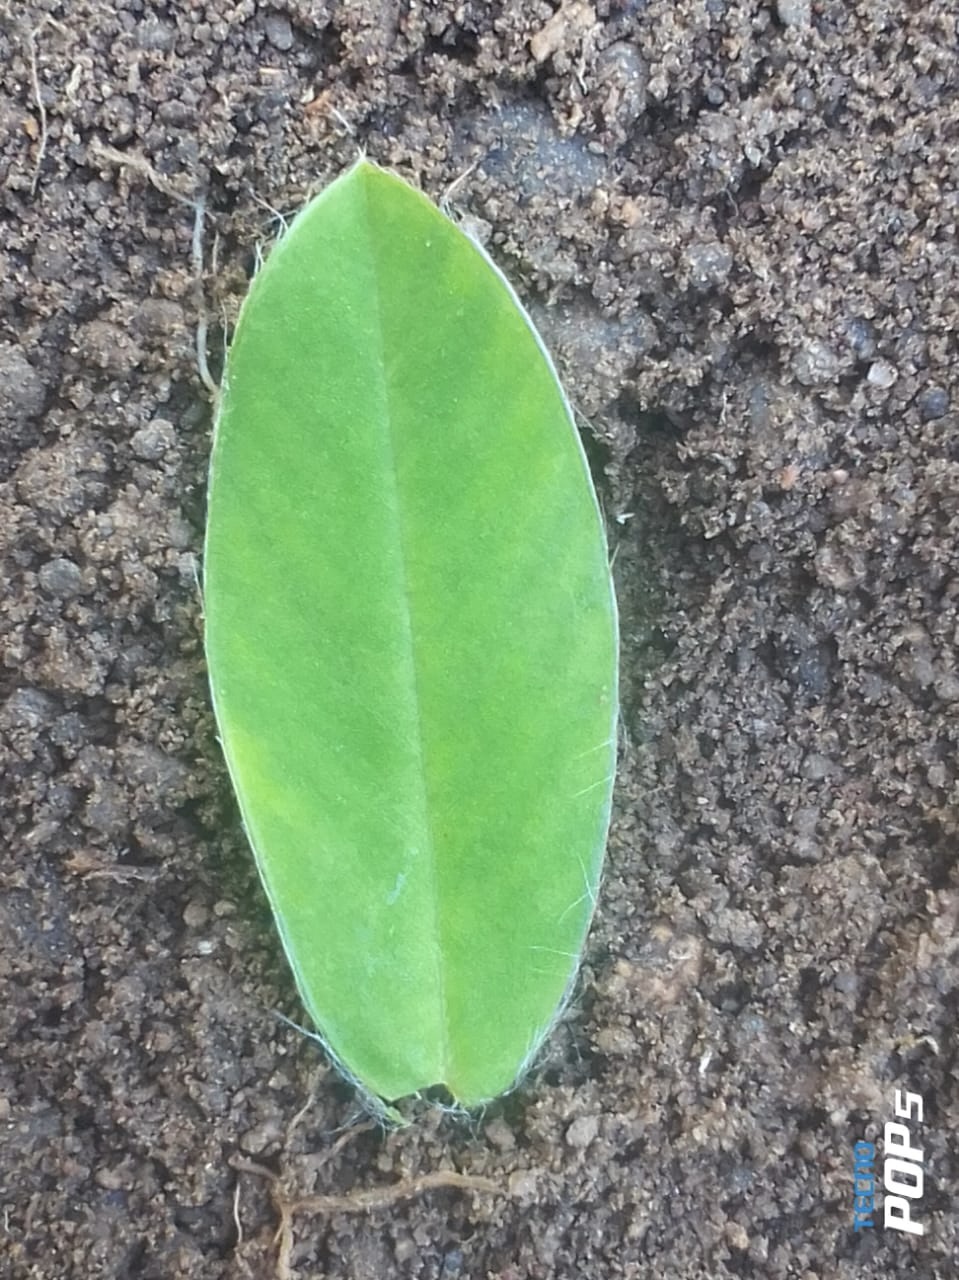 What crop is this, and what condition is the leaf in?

peanut, healthy leaves
